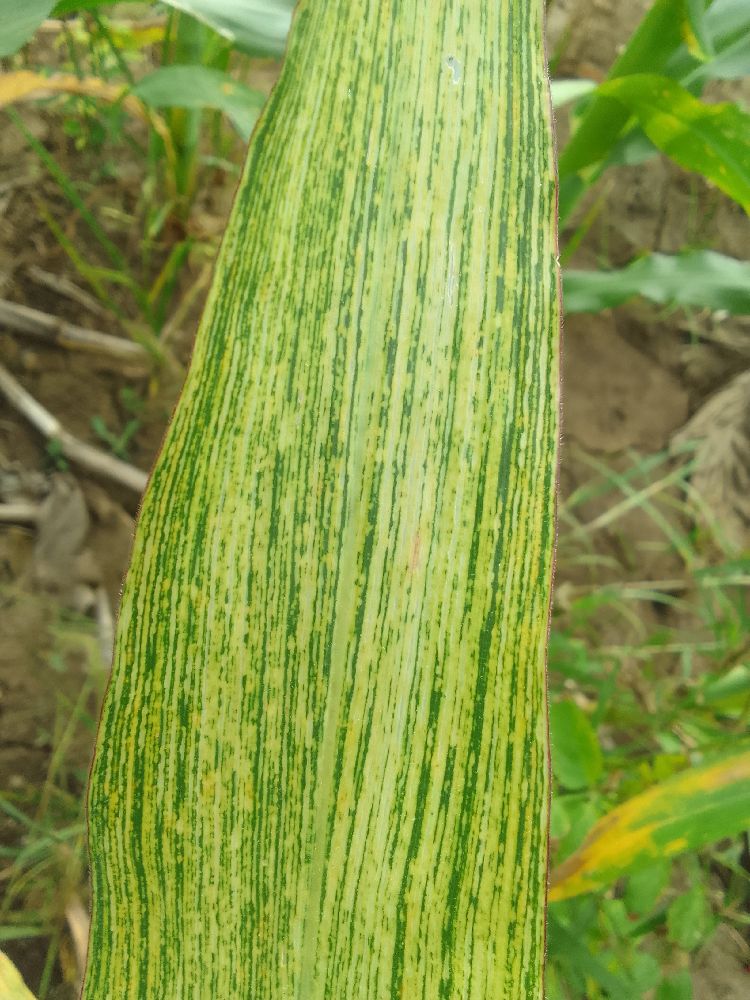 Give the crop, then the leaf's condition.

maize, maize streak virus
